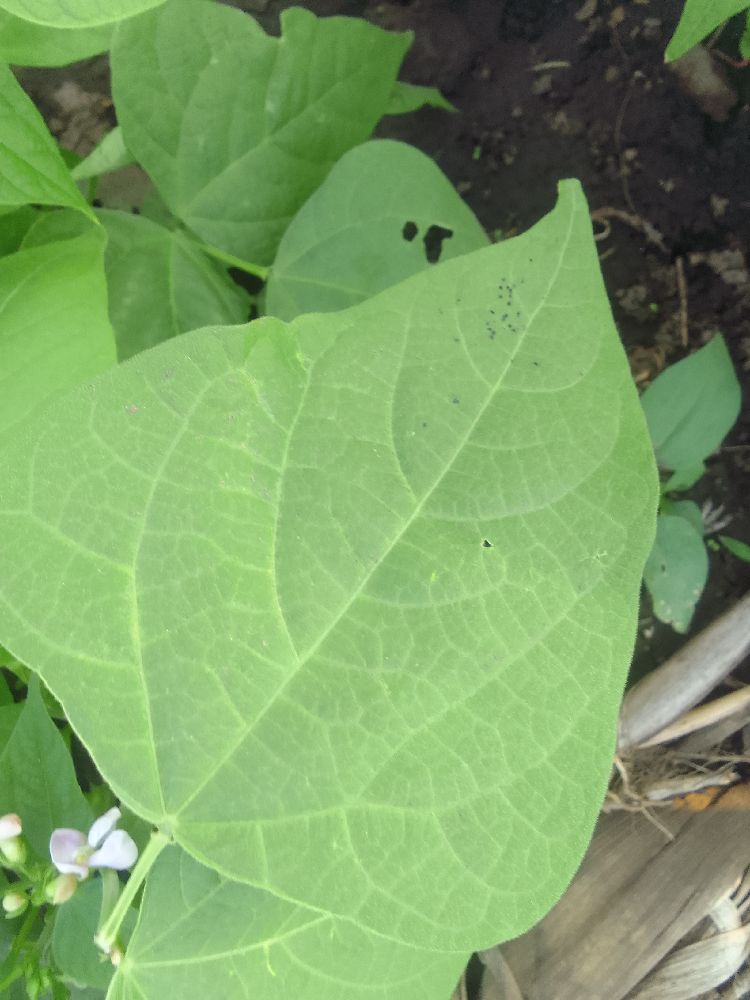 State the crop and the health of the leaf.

common bean, healthy
